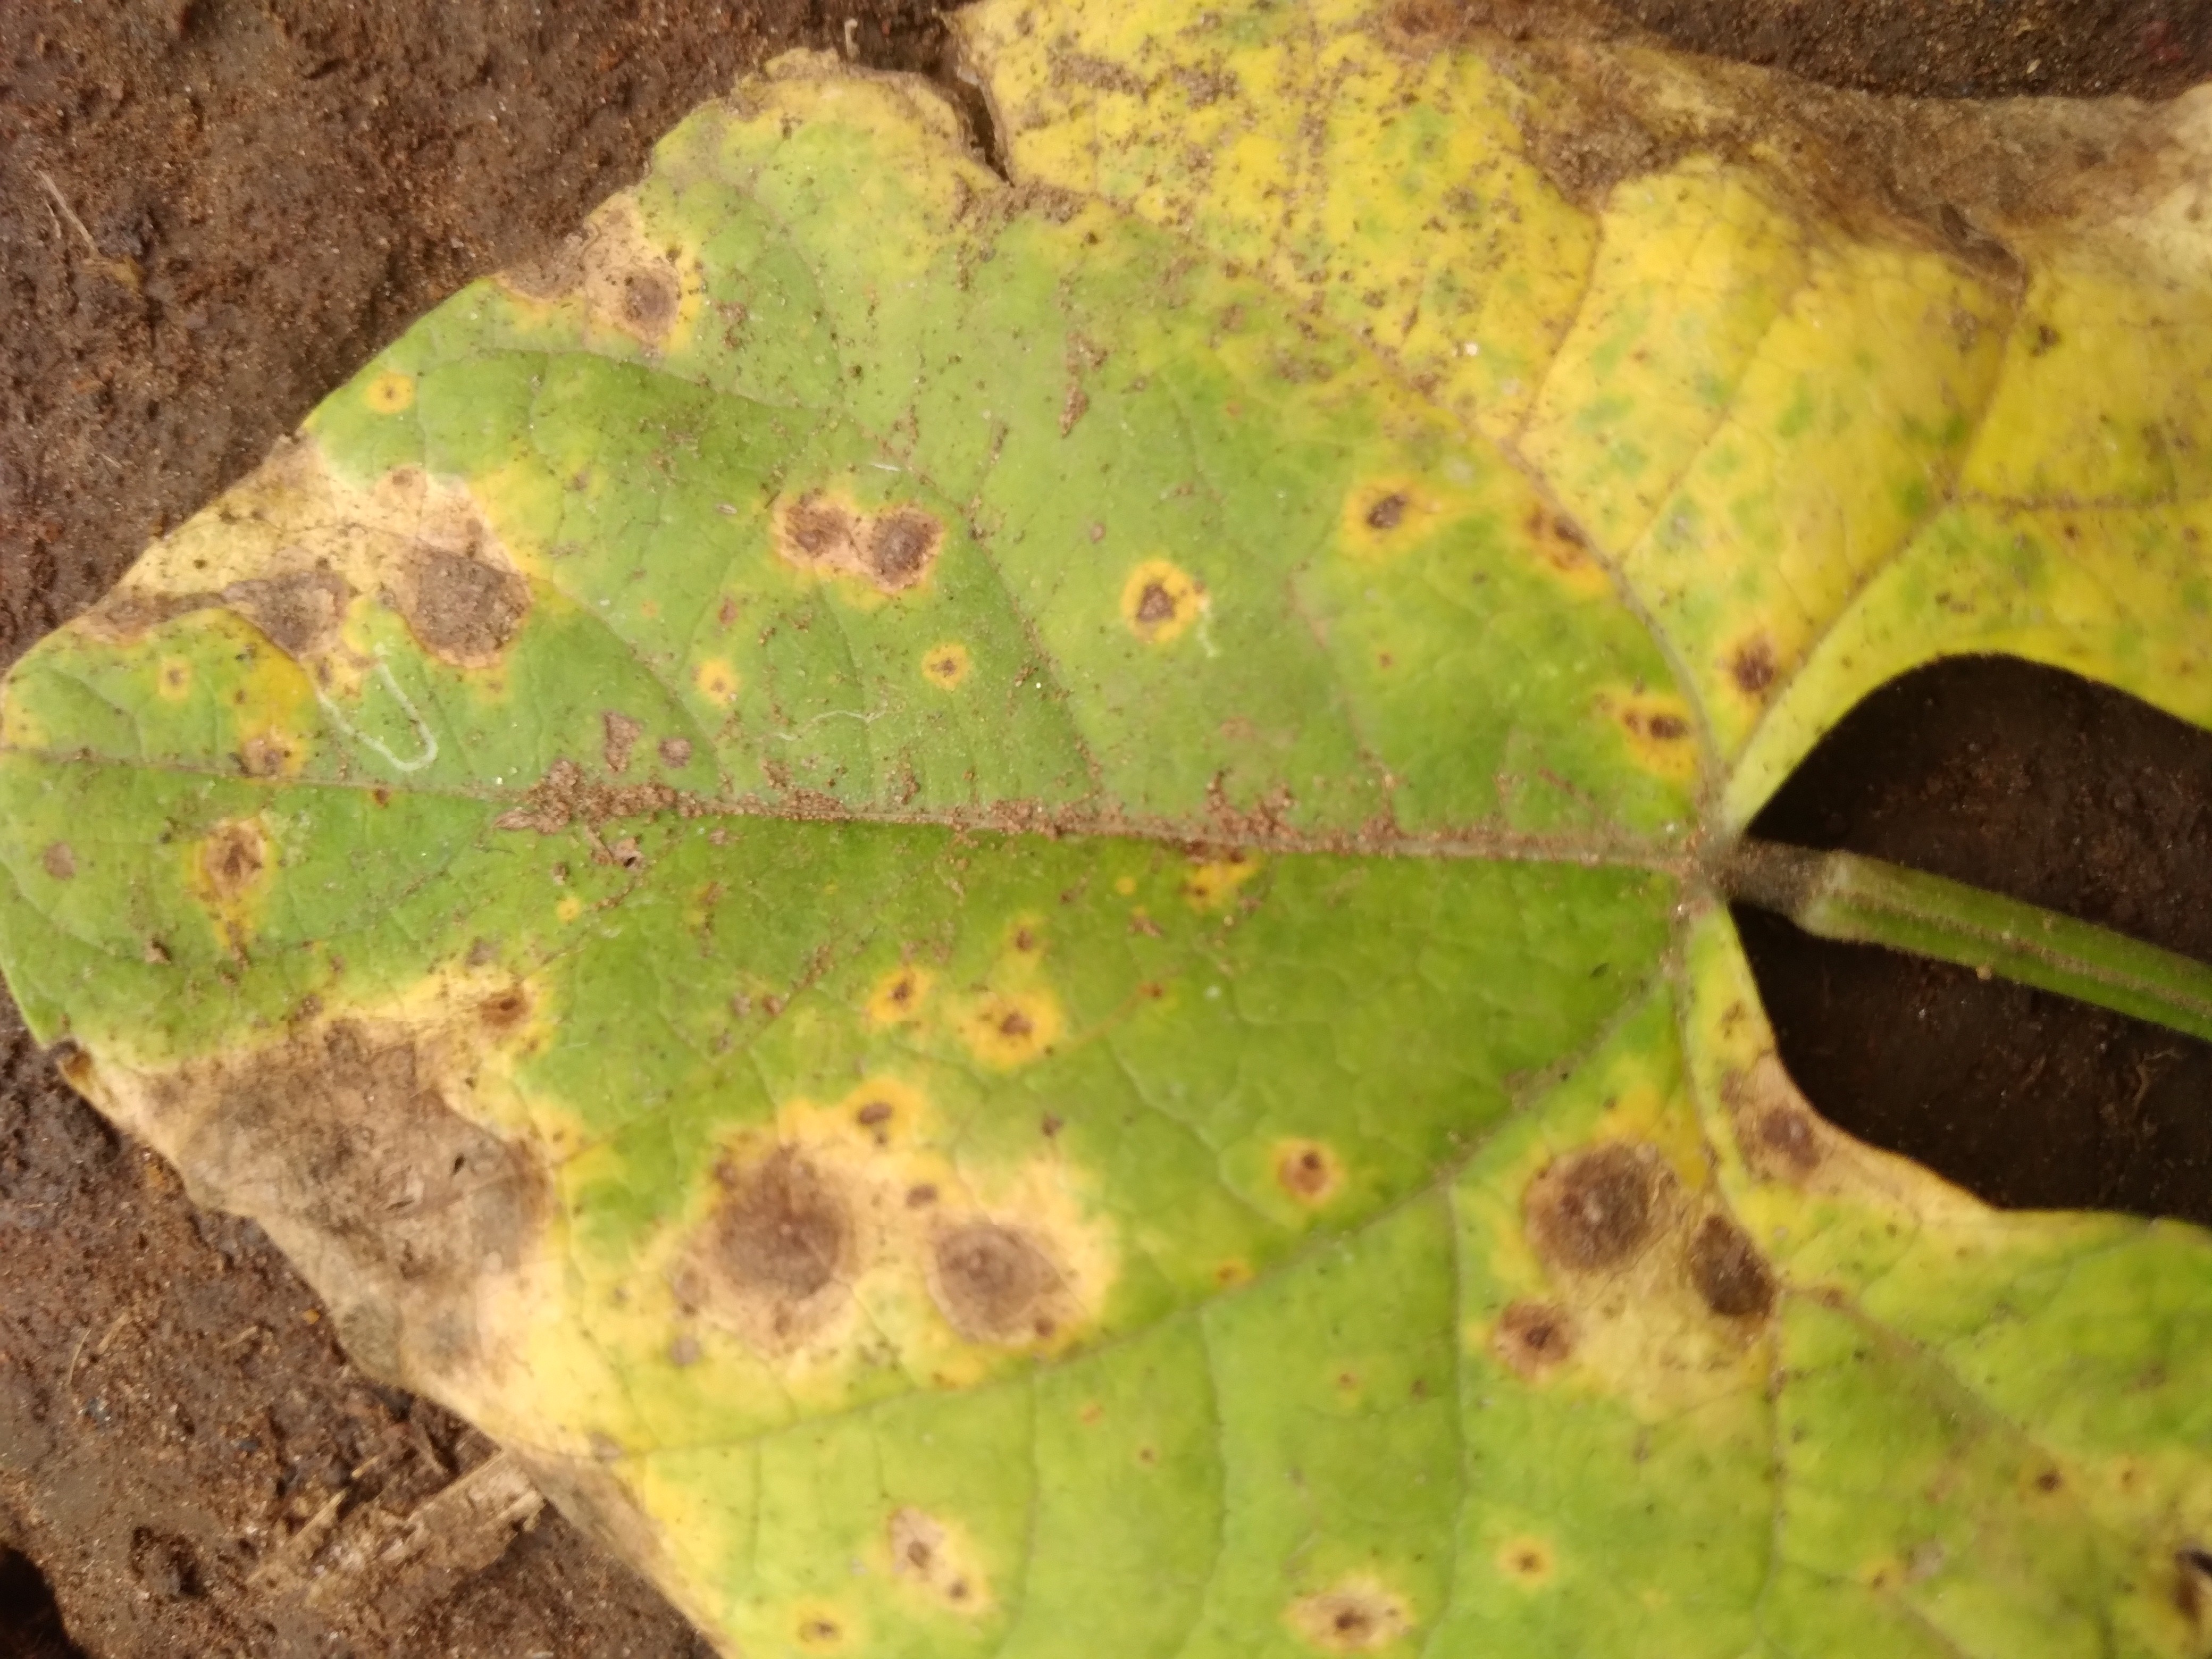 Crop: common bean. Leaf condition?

rust
